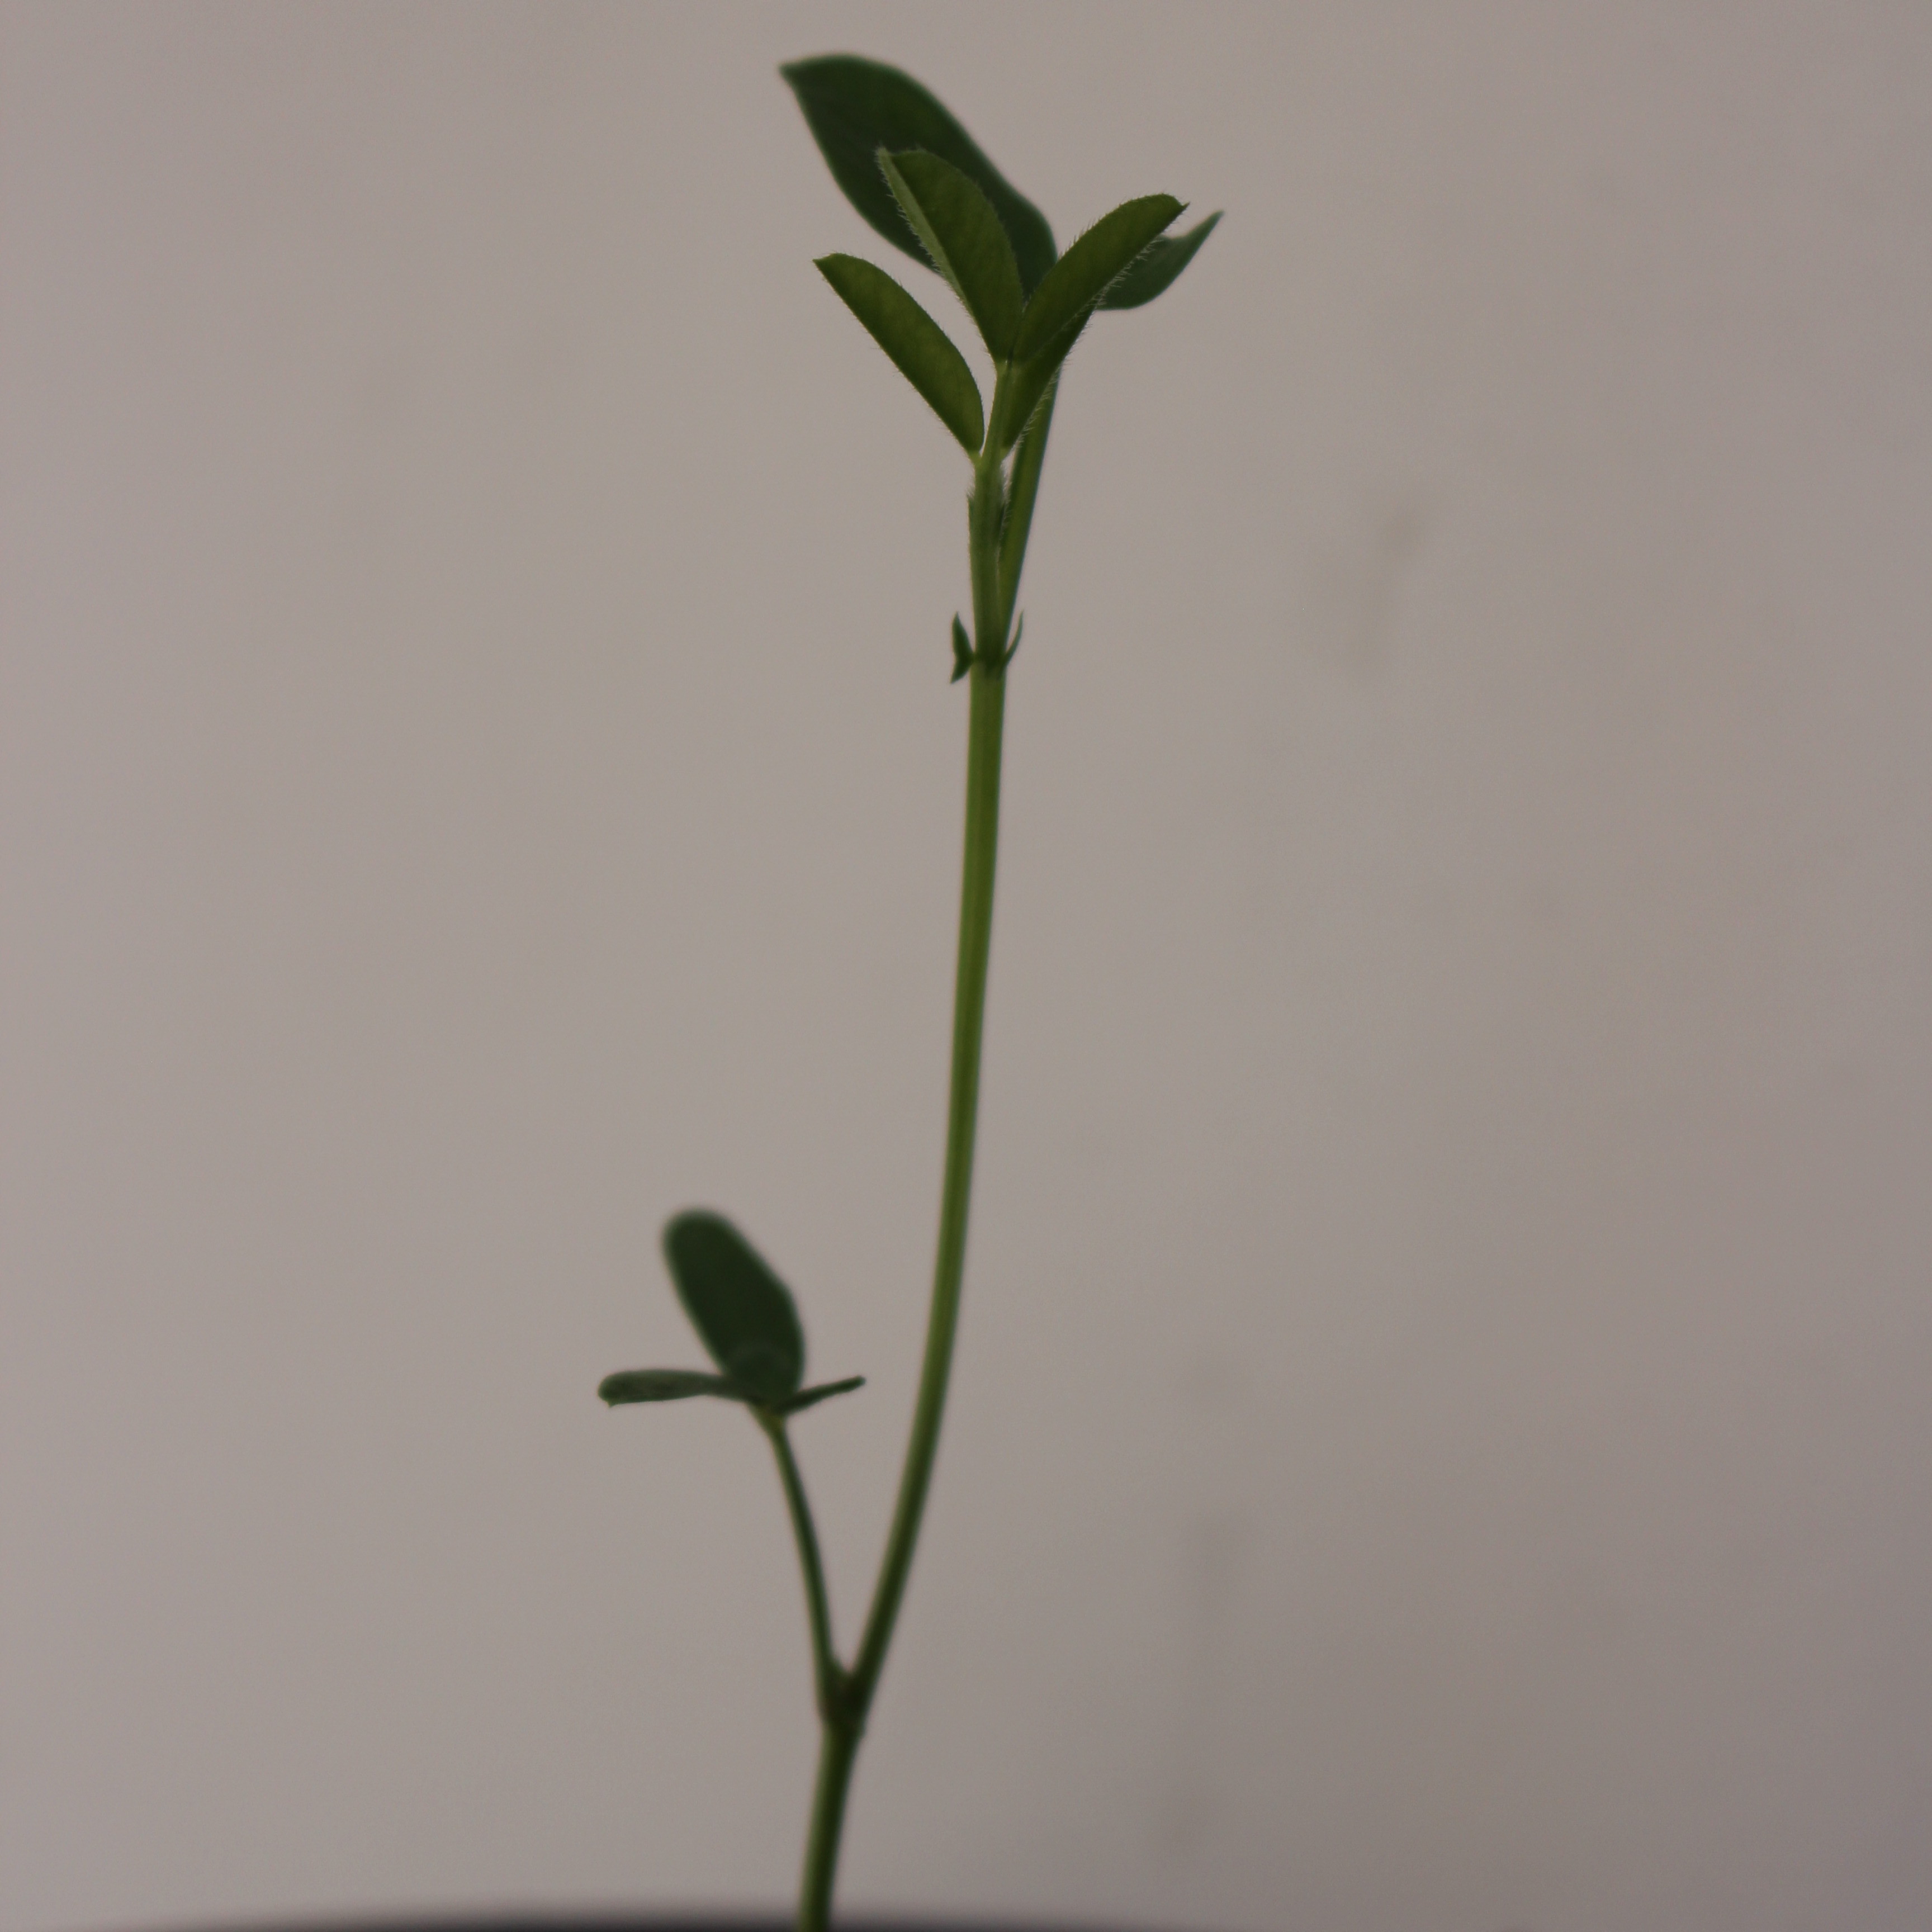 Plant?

Vicia sativa
